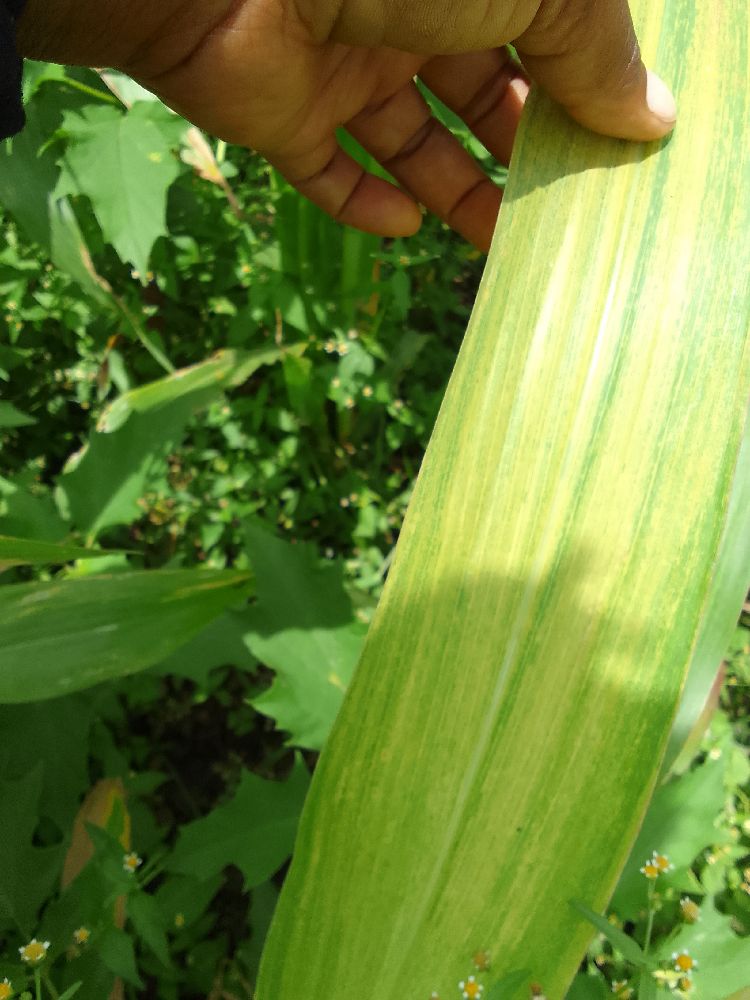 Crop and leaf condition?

maize, maize lethal necrosis
